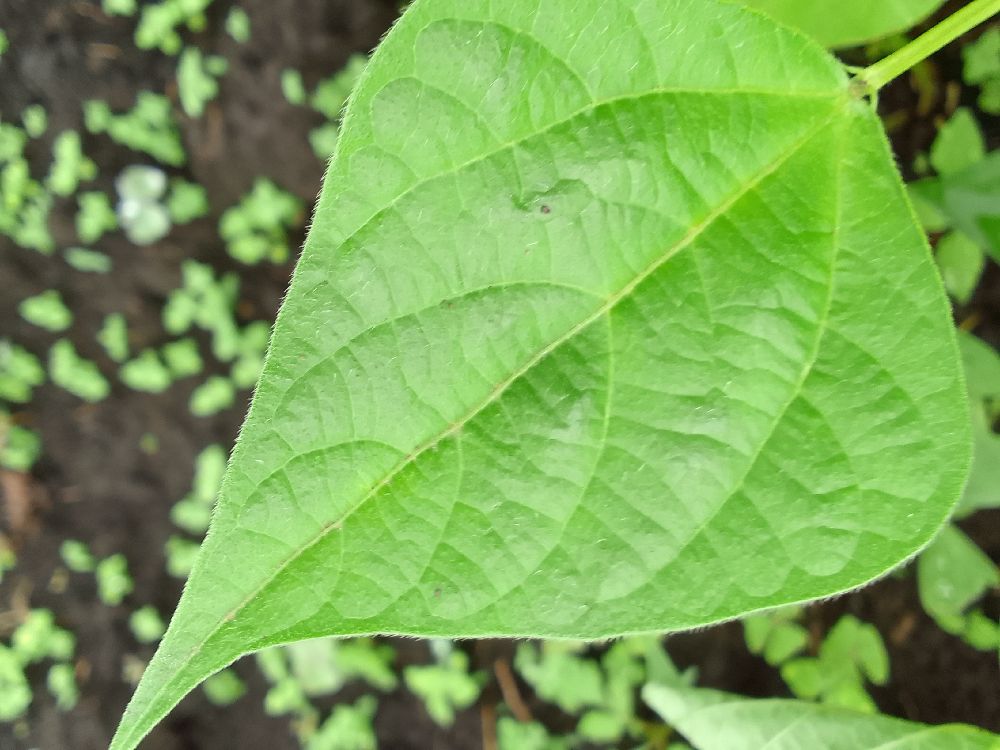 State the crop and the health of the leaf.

common bean, healthy
